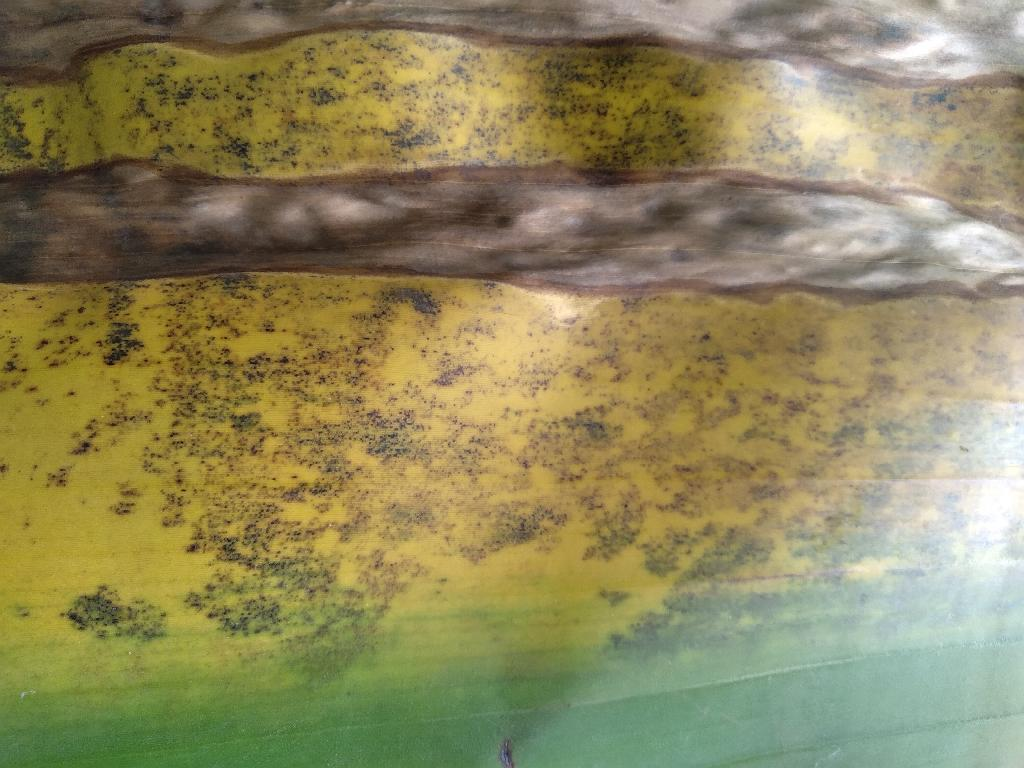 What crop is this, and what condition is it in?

banana, black sigatoka
